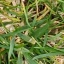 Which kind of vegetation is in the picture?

grass
